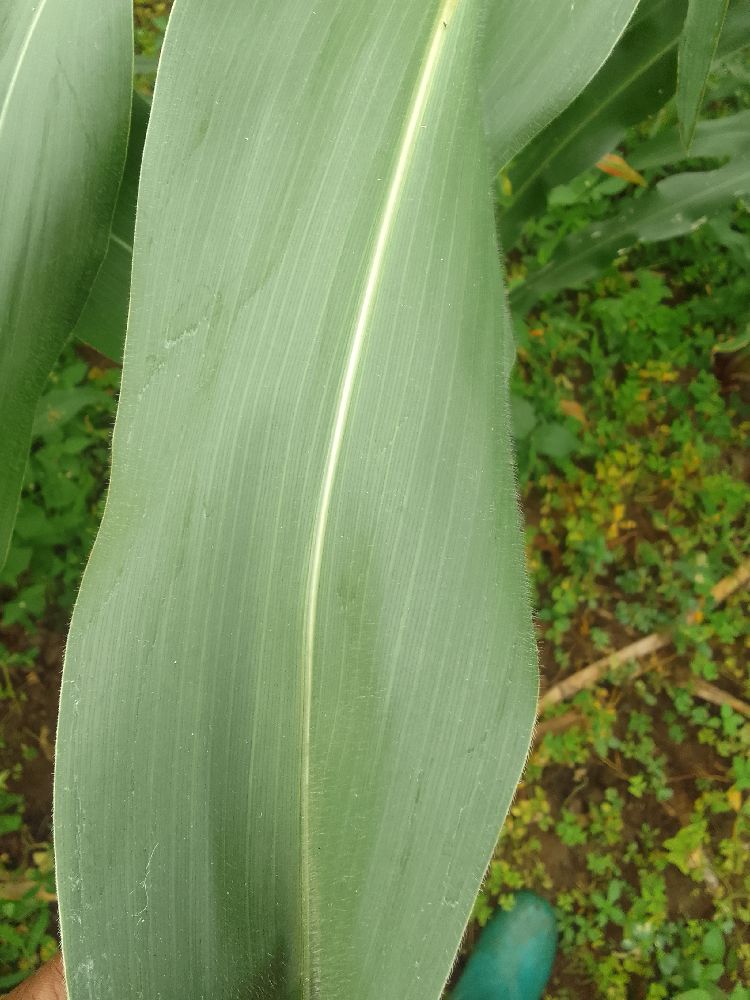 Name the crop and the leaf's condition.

maize, healthy
